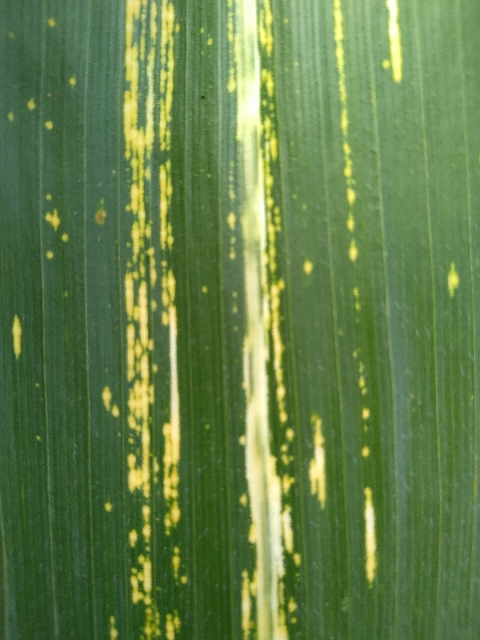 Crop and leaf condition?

maize, maize streak virus
